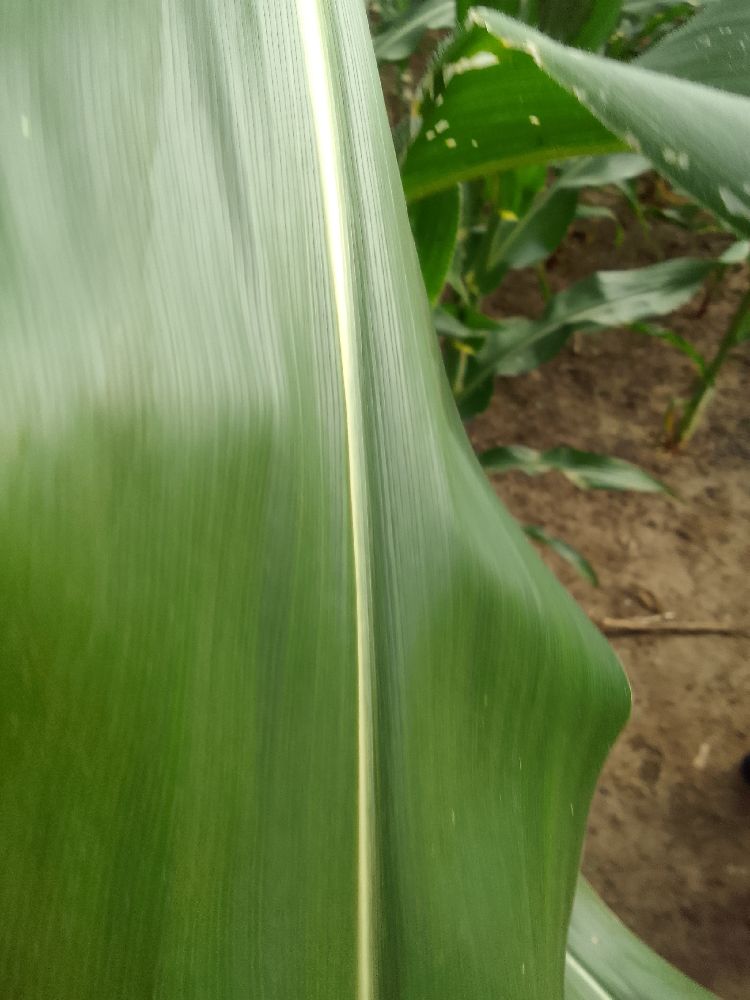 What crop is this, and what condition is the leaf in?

maize, healthy
